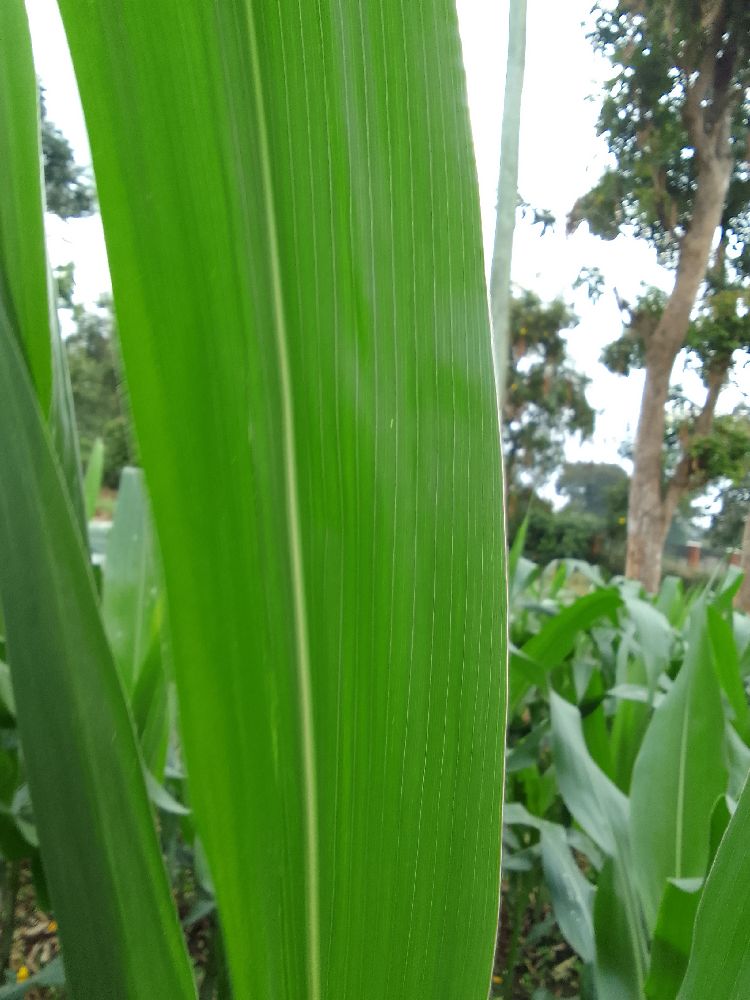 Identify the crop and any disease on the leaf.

maize, healthy
